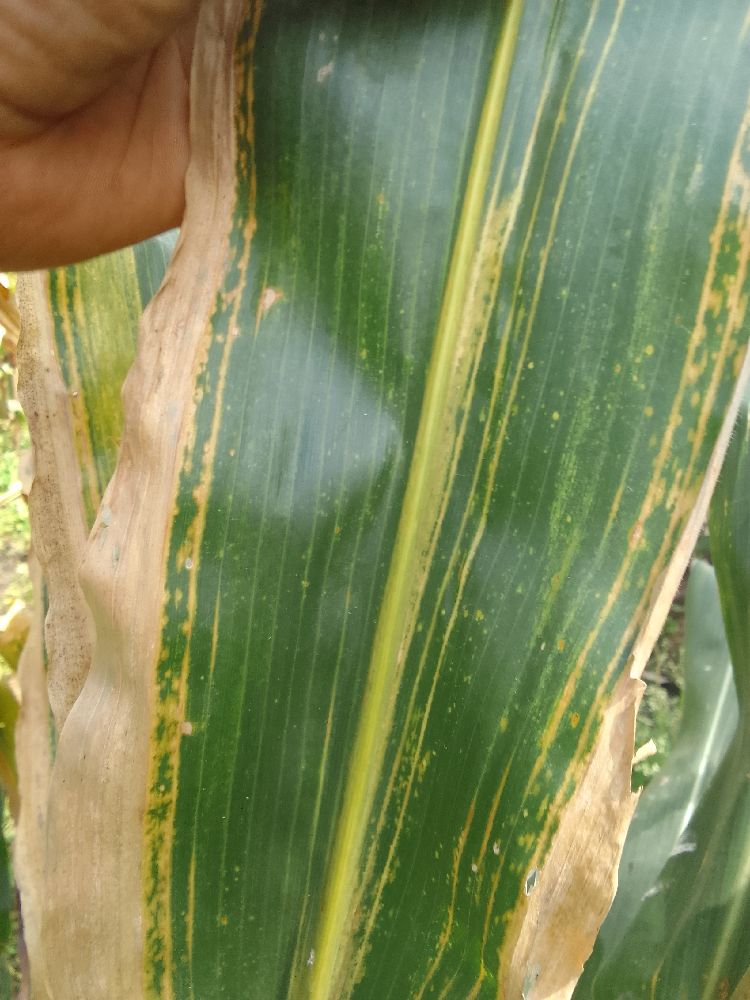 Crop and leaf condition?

maize, maize lethal necrosis
